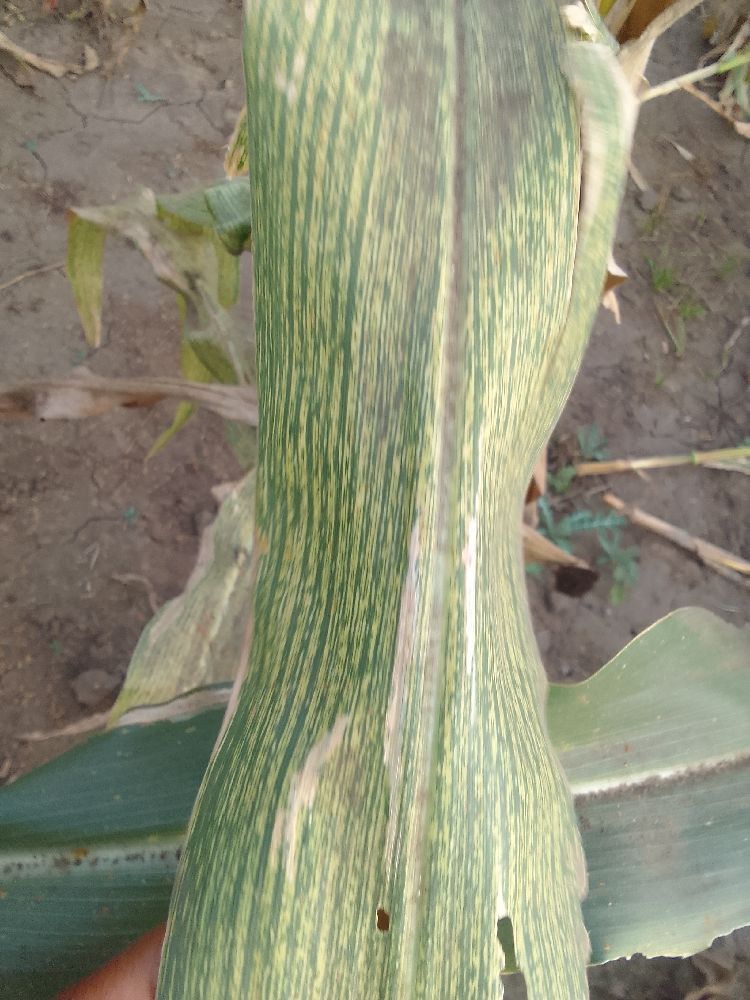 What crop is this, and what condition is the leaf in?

maize, maize streak virus
